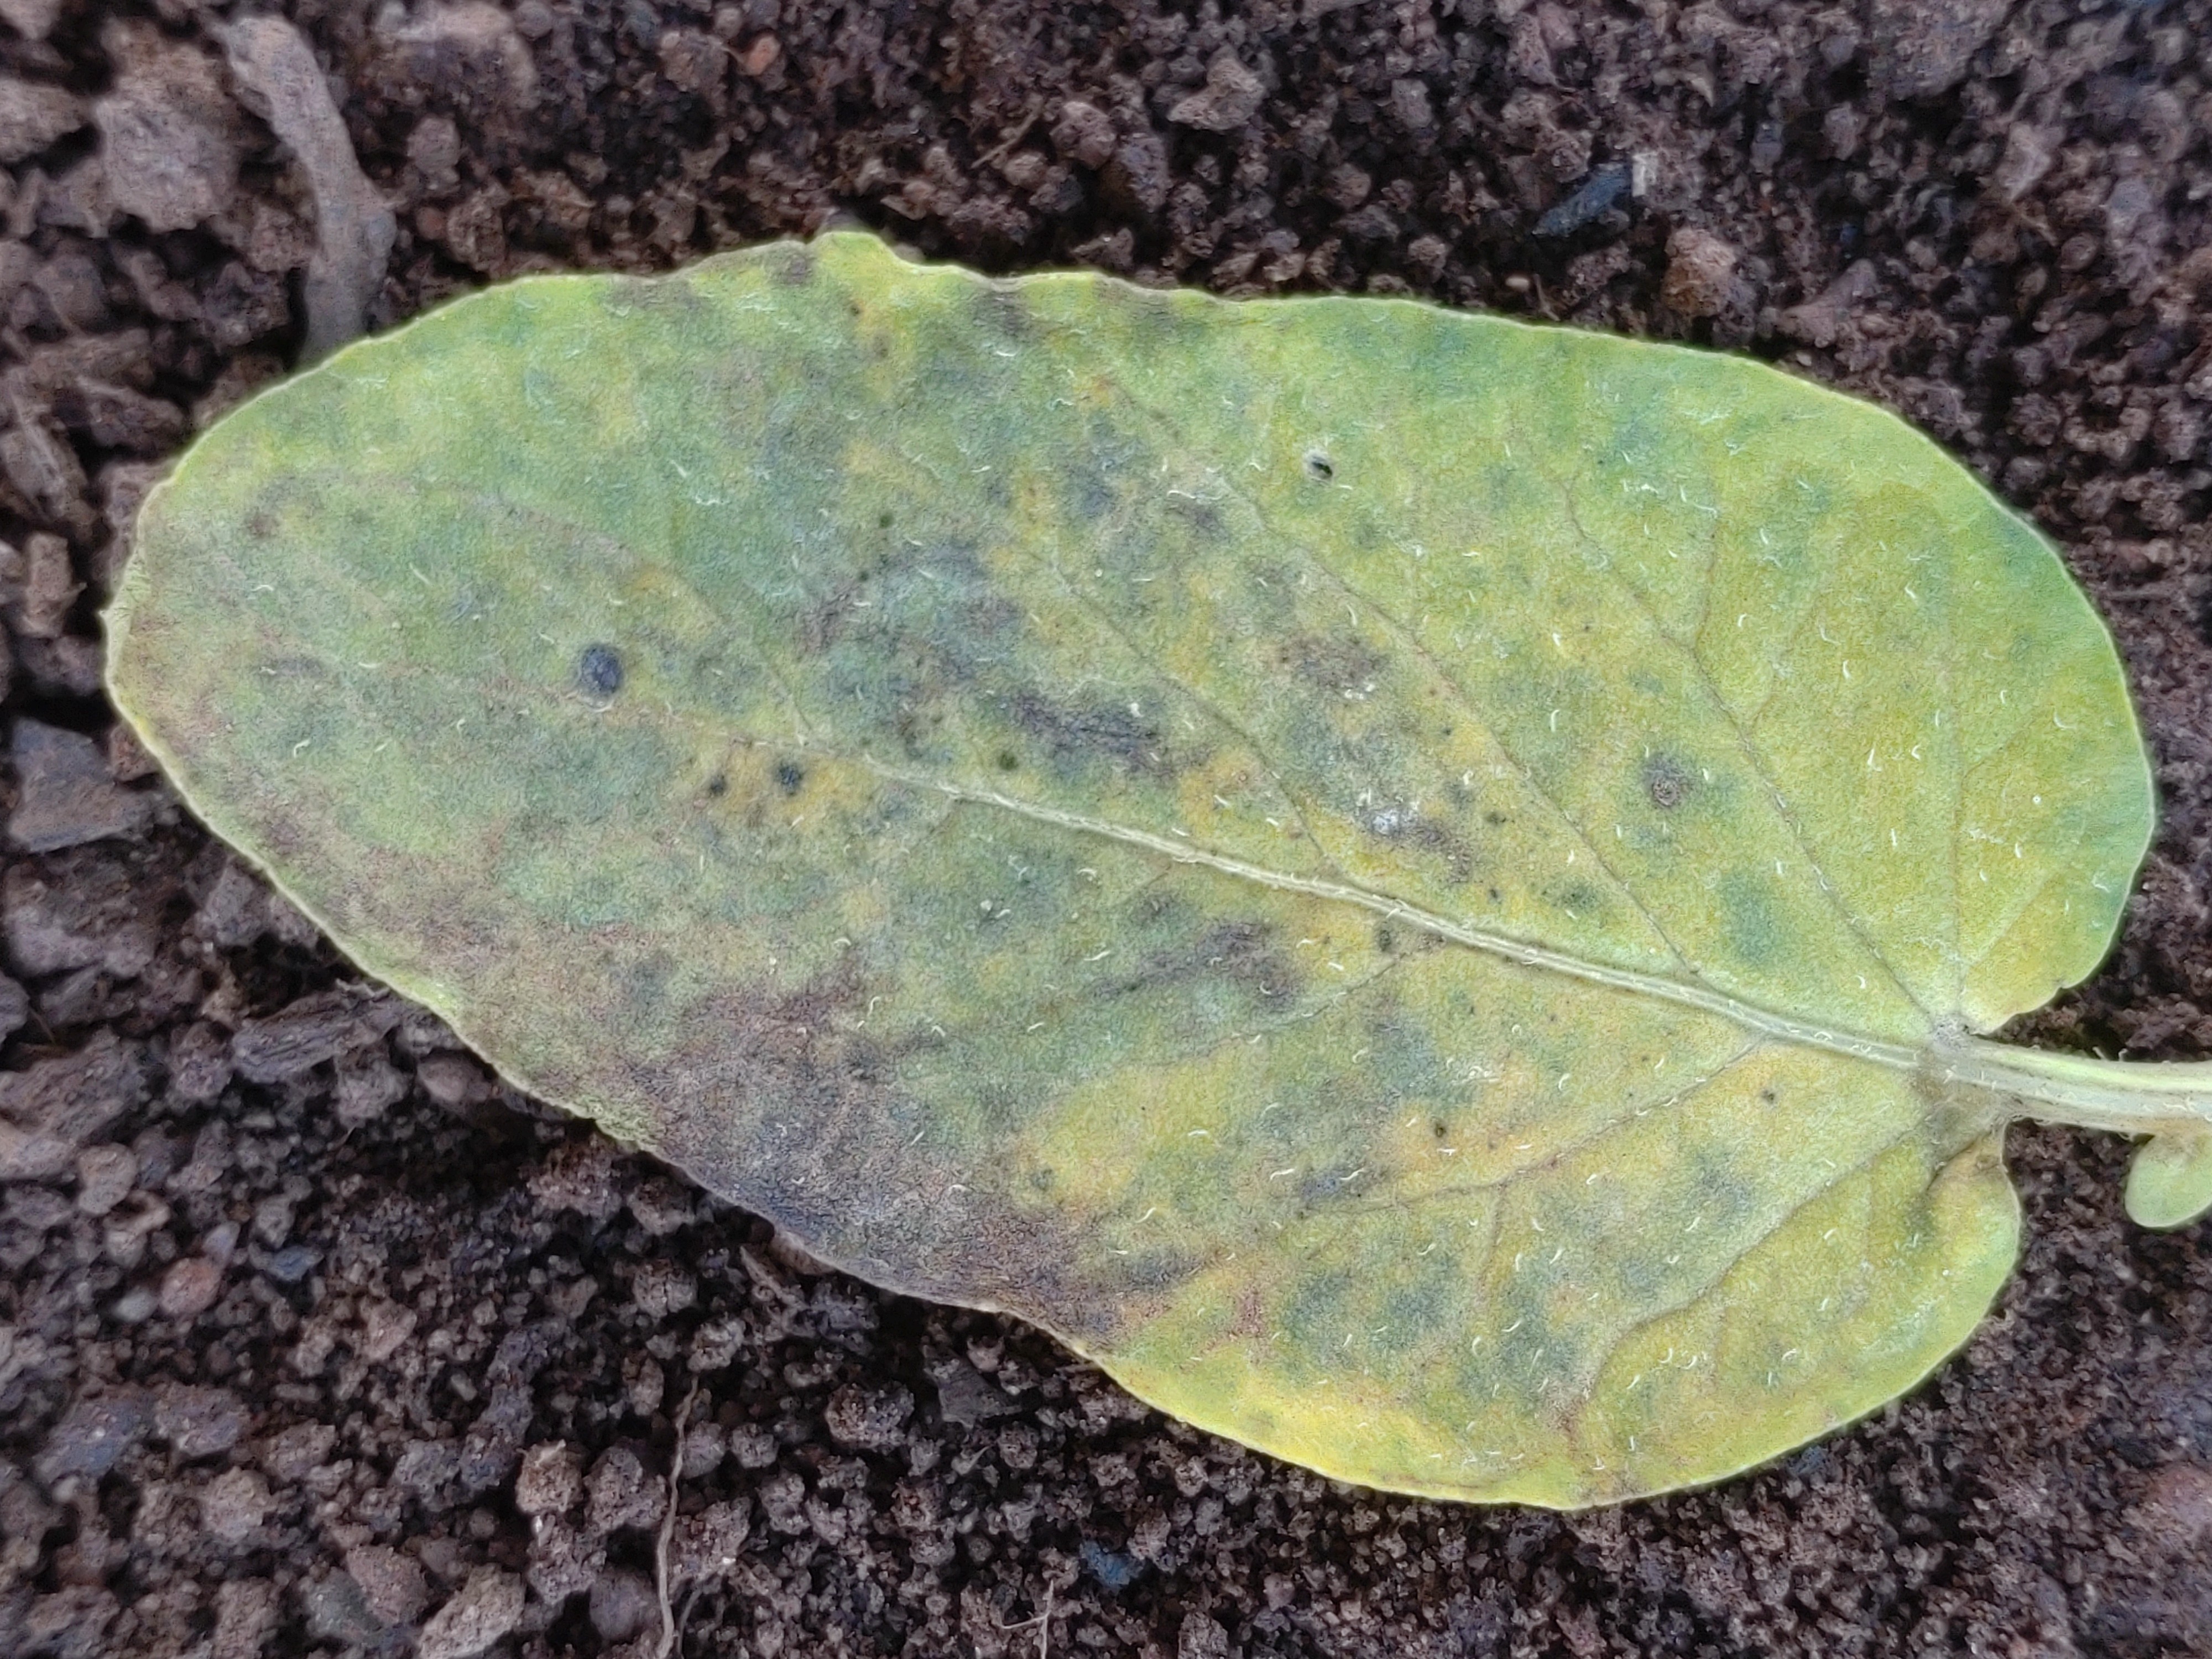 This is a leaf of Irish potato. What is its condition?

late blight
